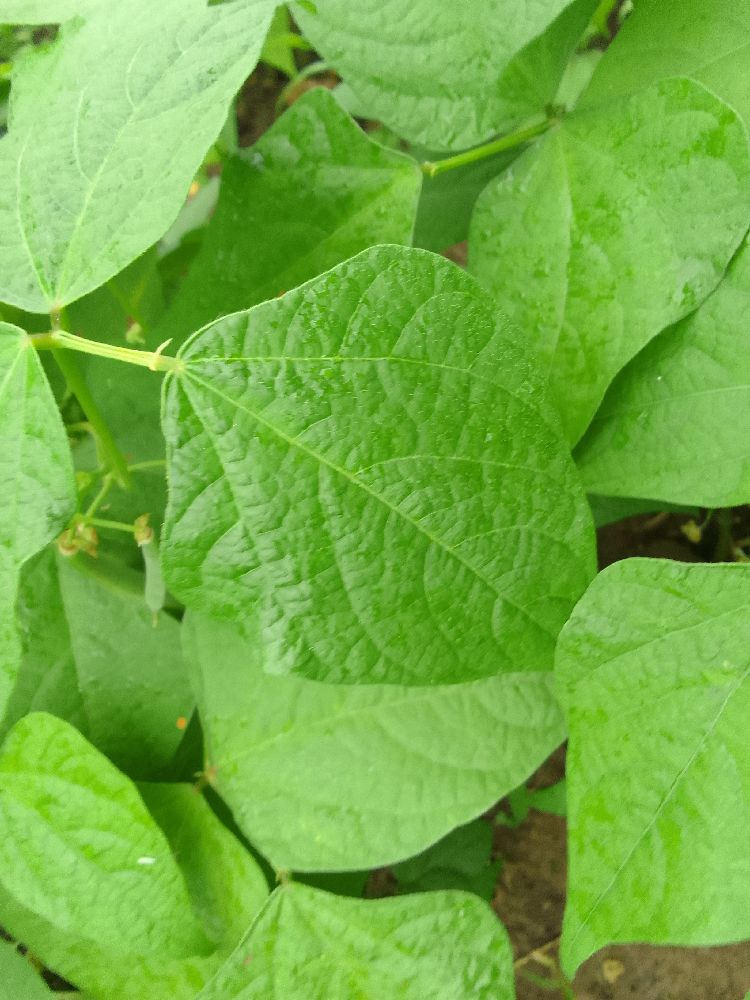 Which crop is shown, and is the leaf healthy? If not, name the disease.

common bean, healthy
